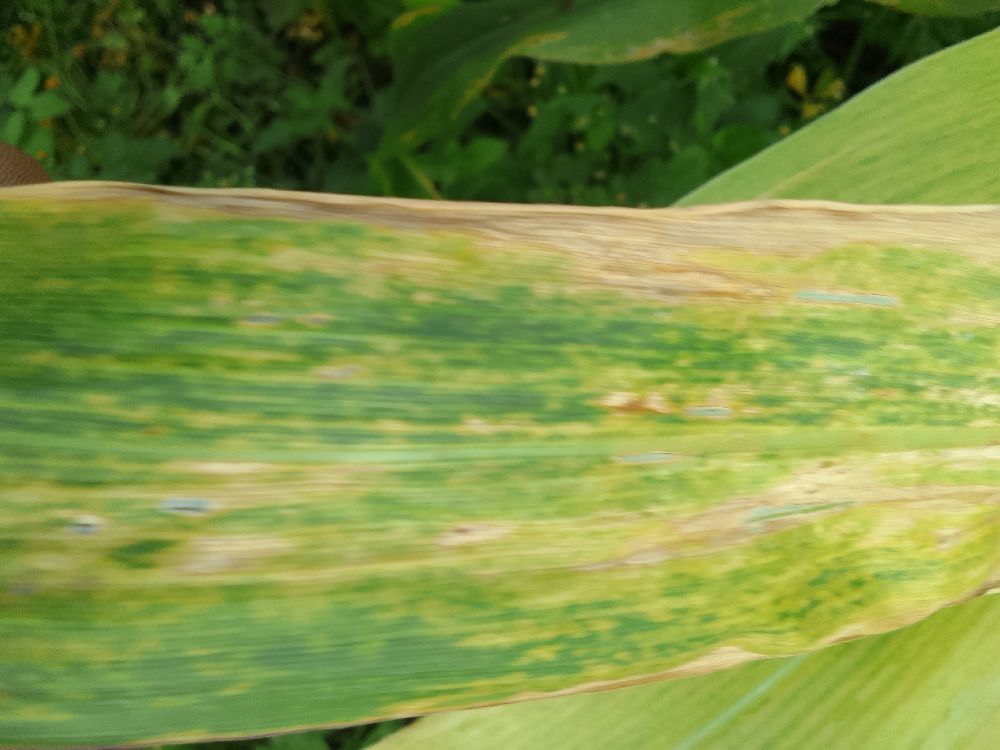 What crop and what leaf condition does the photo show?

maize, maize lethal necrosis
